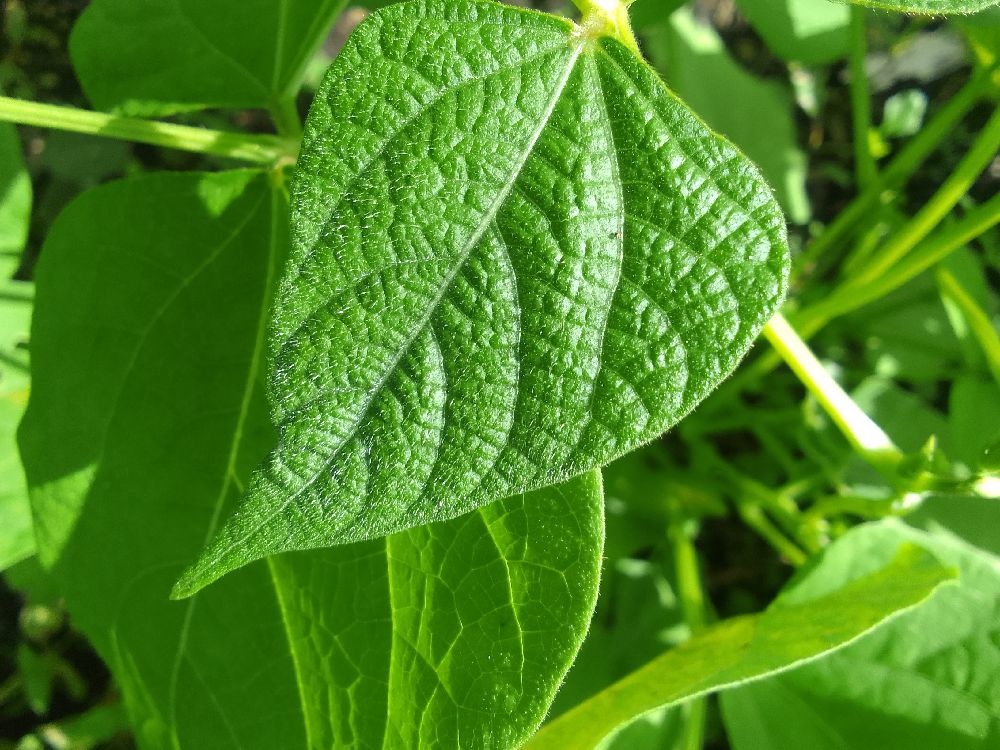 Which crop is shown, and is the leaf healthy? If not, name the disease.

common bean, healthy
